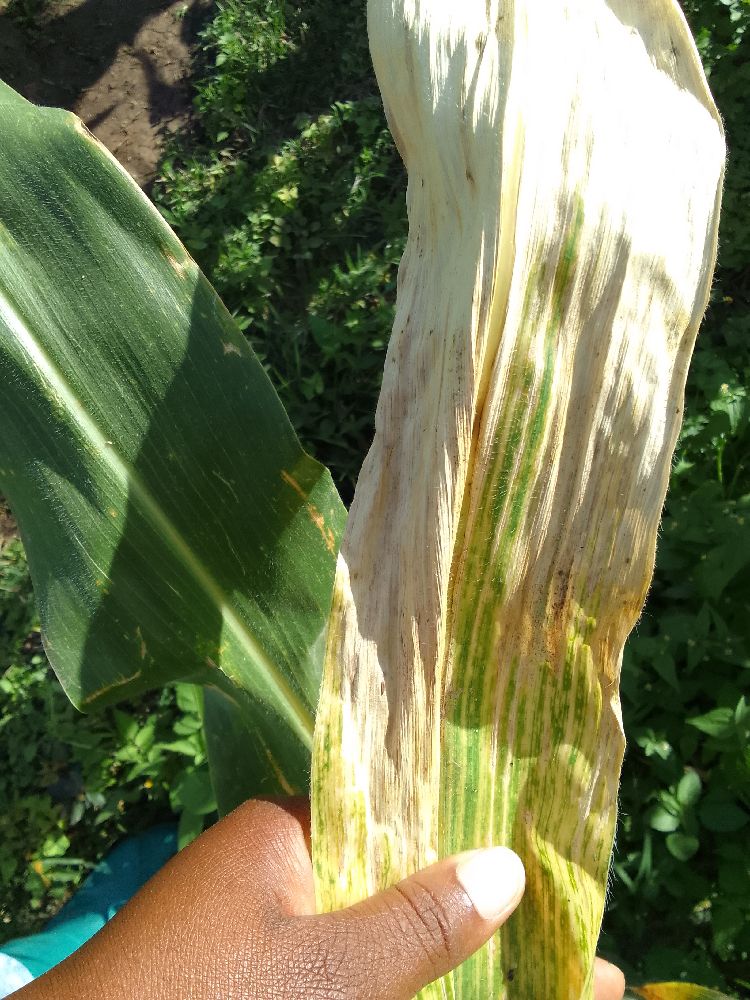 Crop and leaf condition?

maize, maize lethal necrosis
